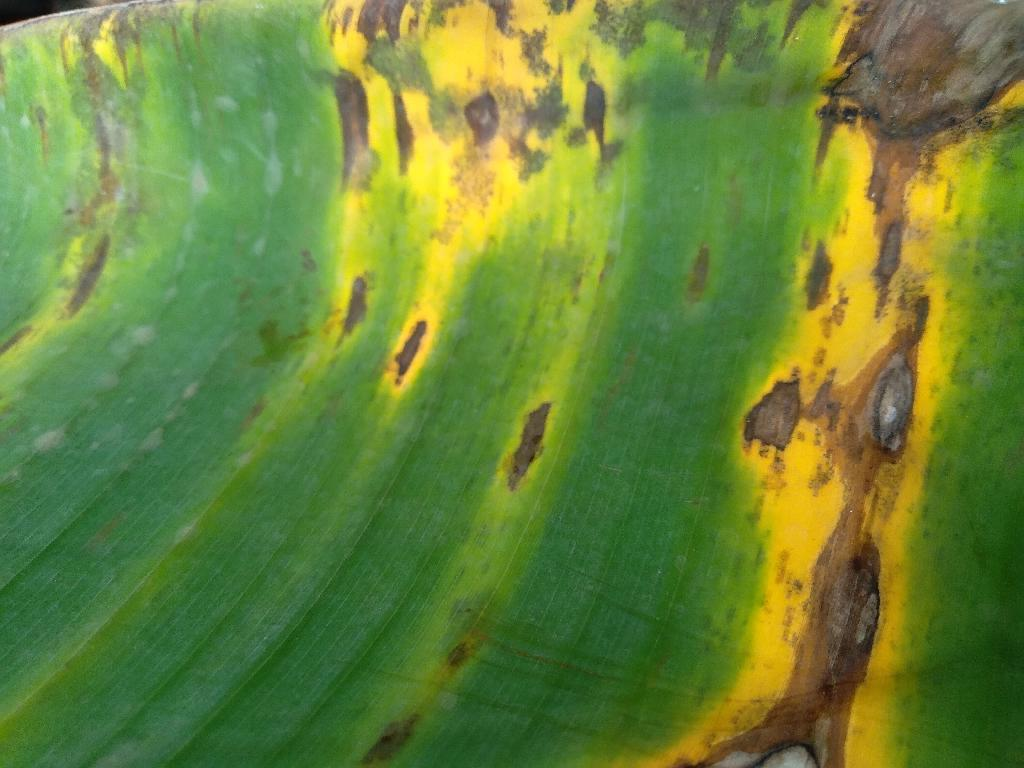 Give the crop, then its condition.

banana, black sigatoka
